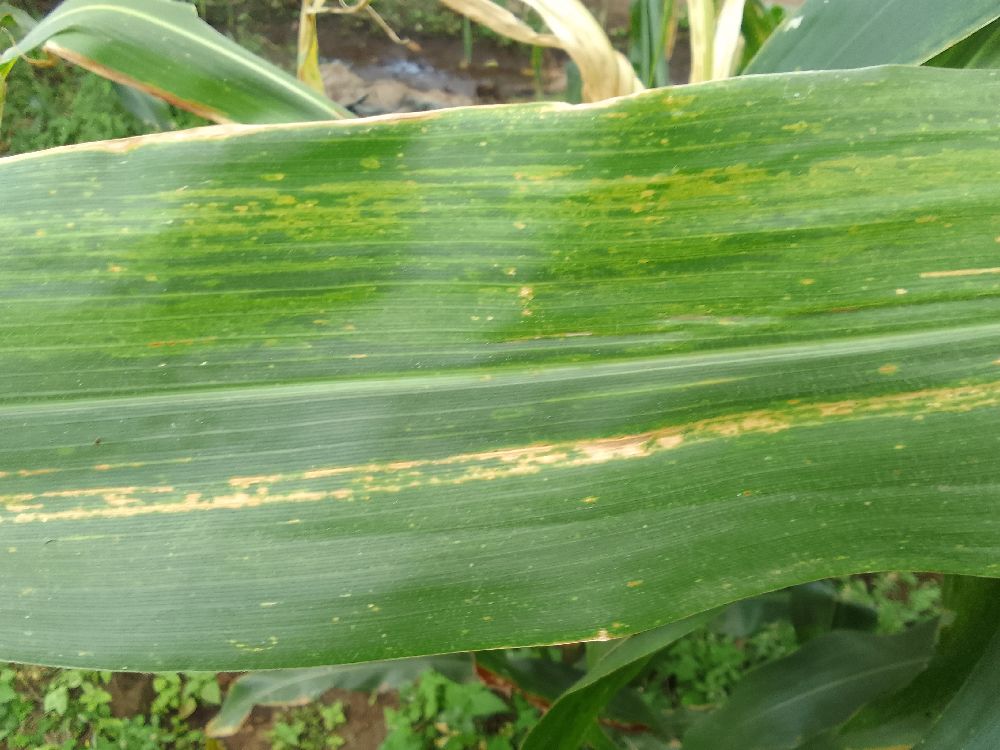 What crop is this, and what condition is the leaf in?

maize, maize lethal necrosis
